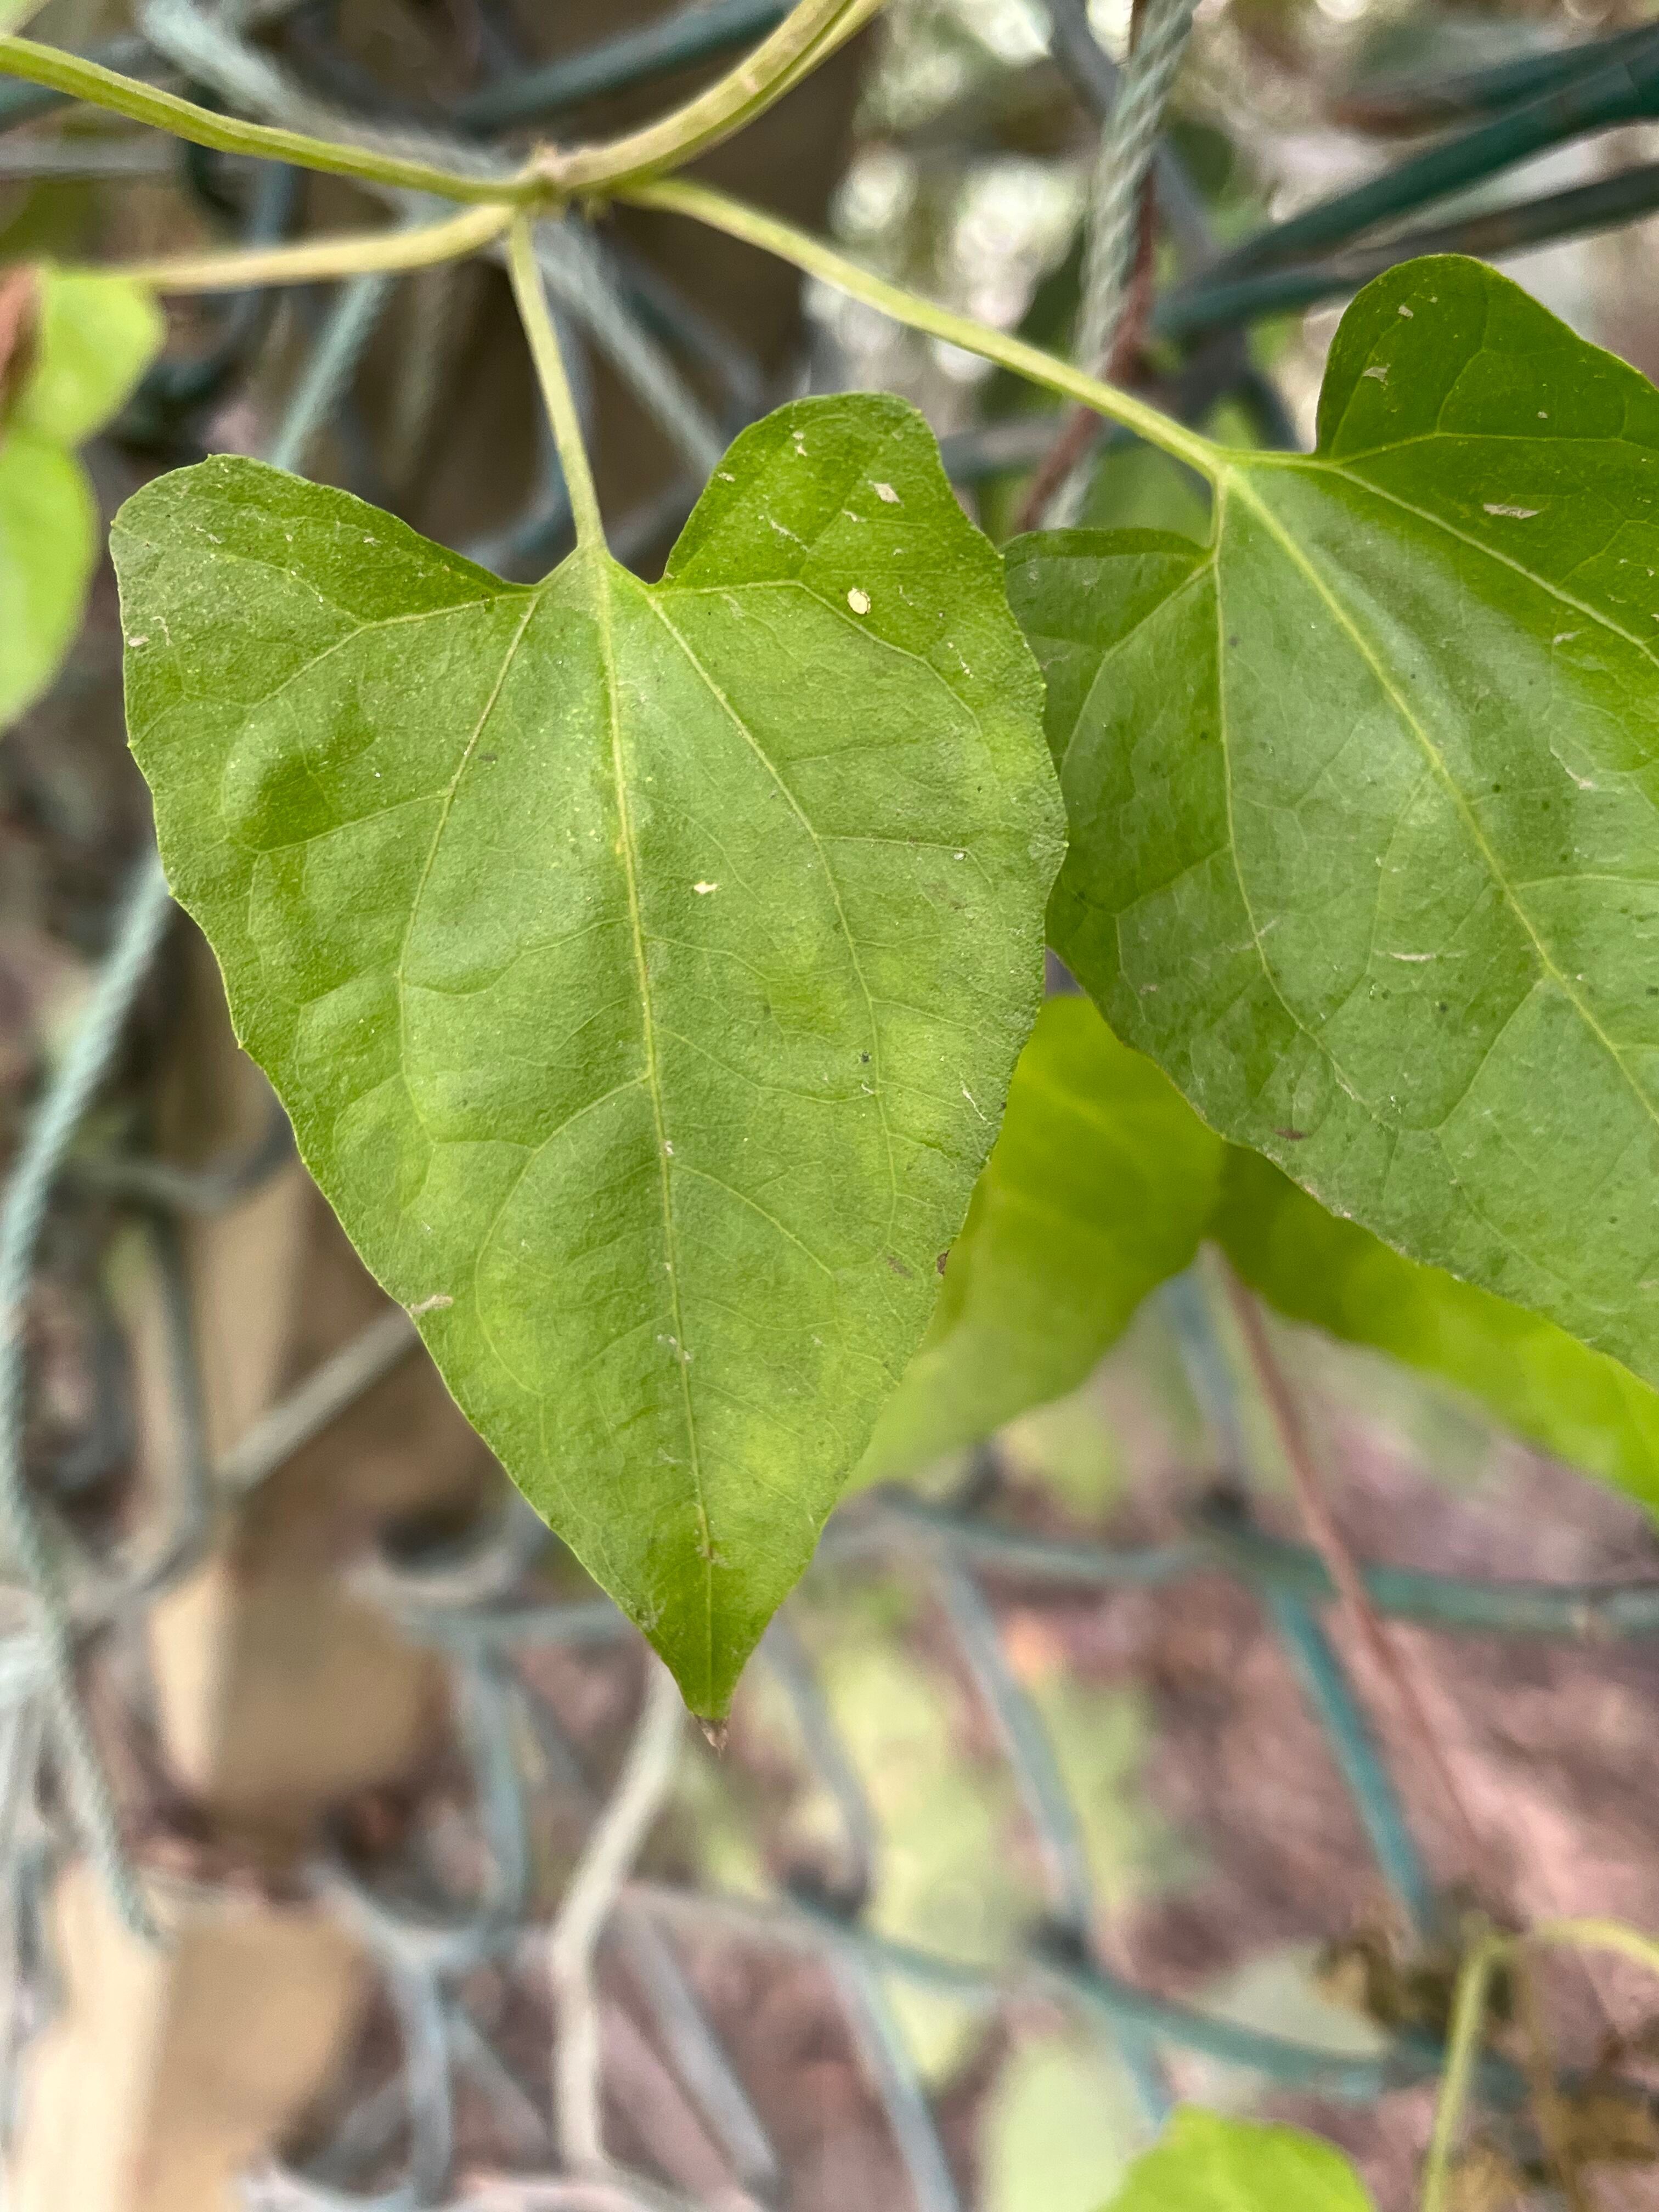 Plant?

bitter vine
